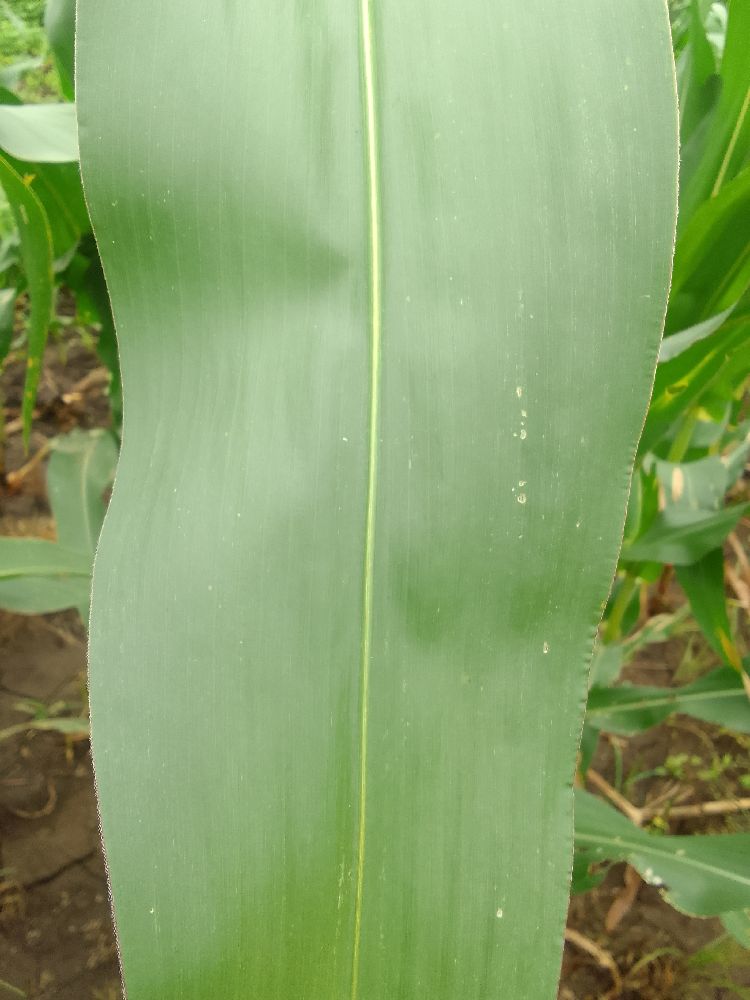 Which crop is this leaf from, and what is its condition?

maize, healthy
